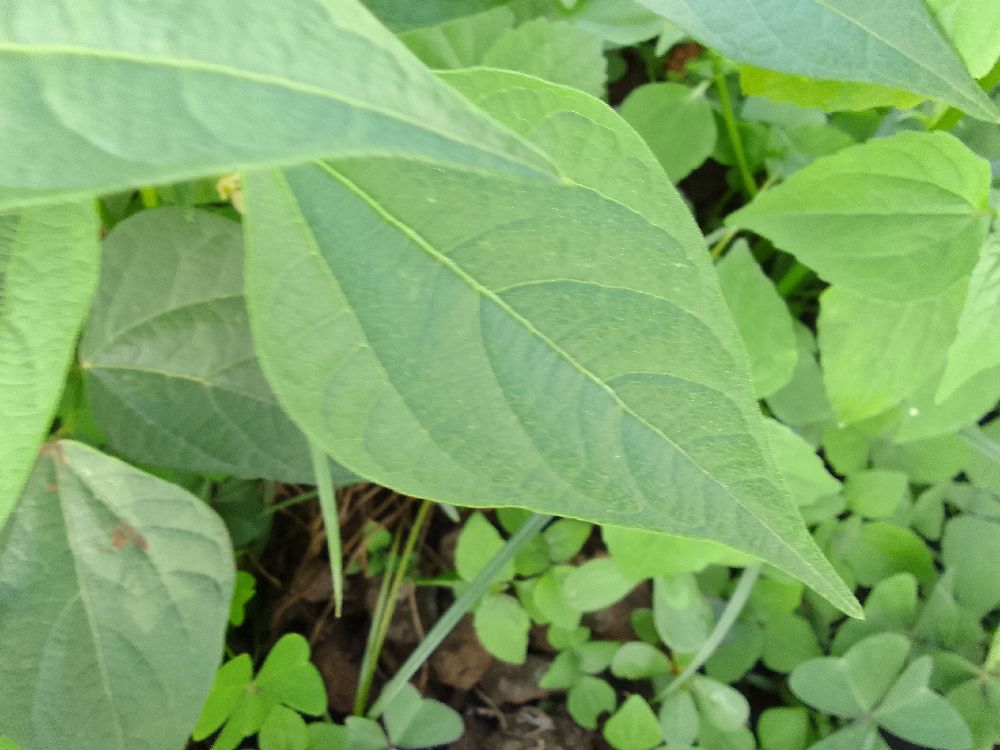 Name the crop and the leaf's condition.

common bean, healthy
